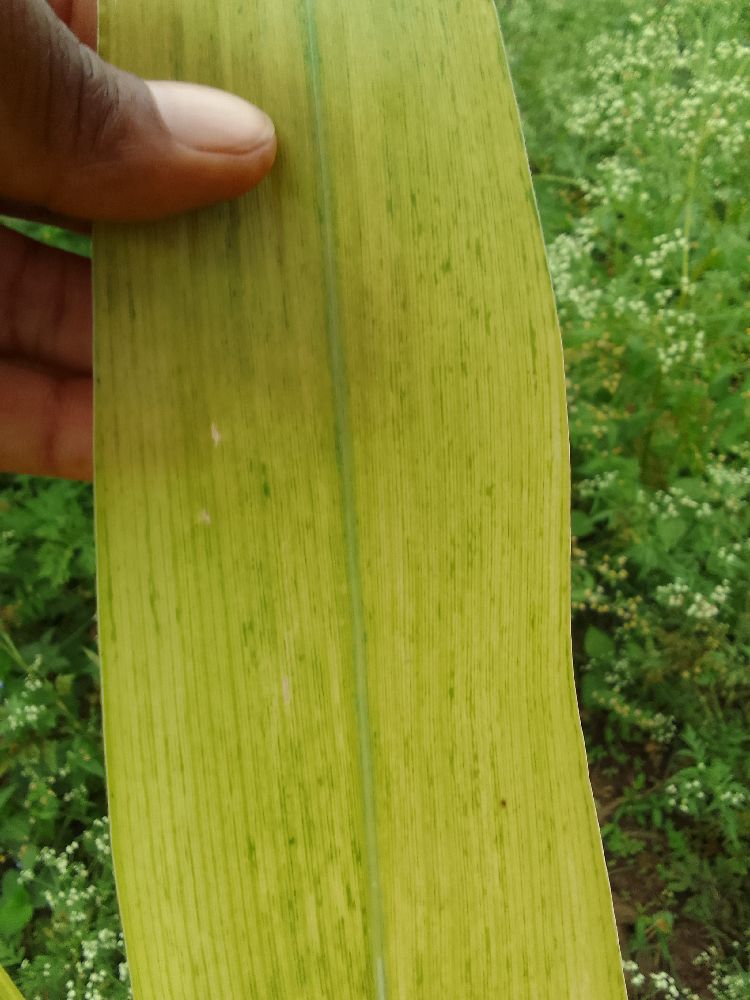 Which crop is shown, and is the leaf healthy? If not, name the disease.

maize, maize lethal necrosis
